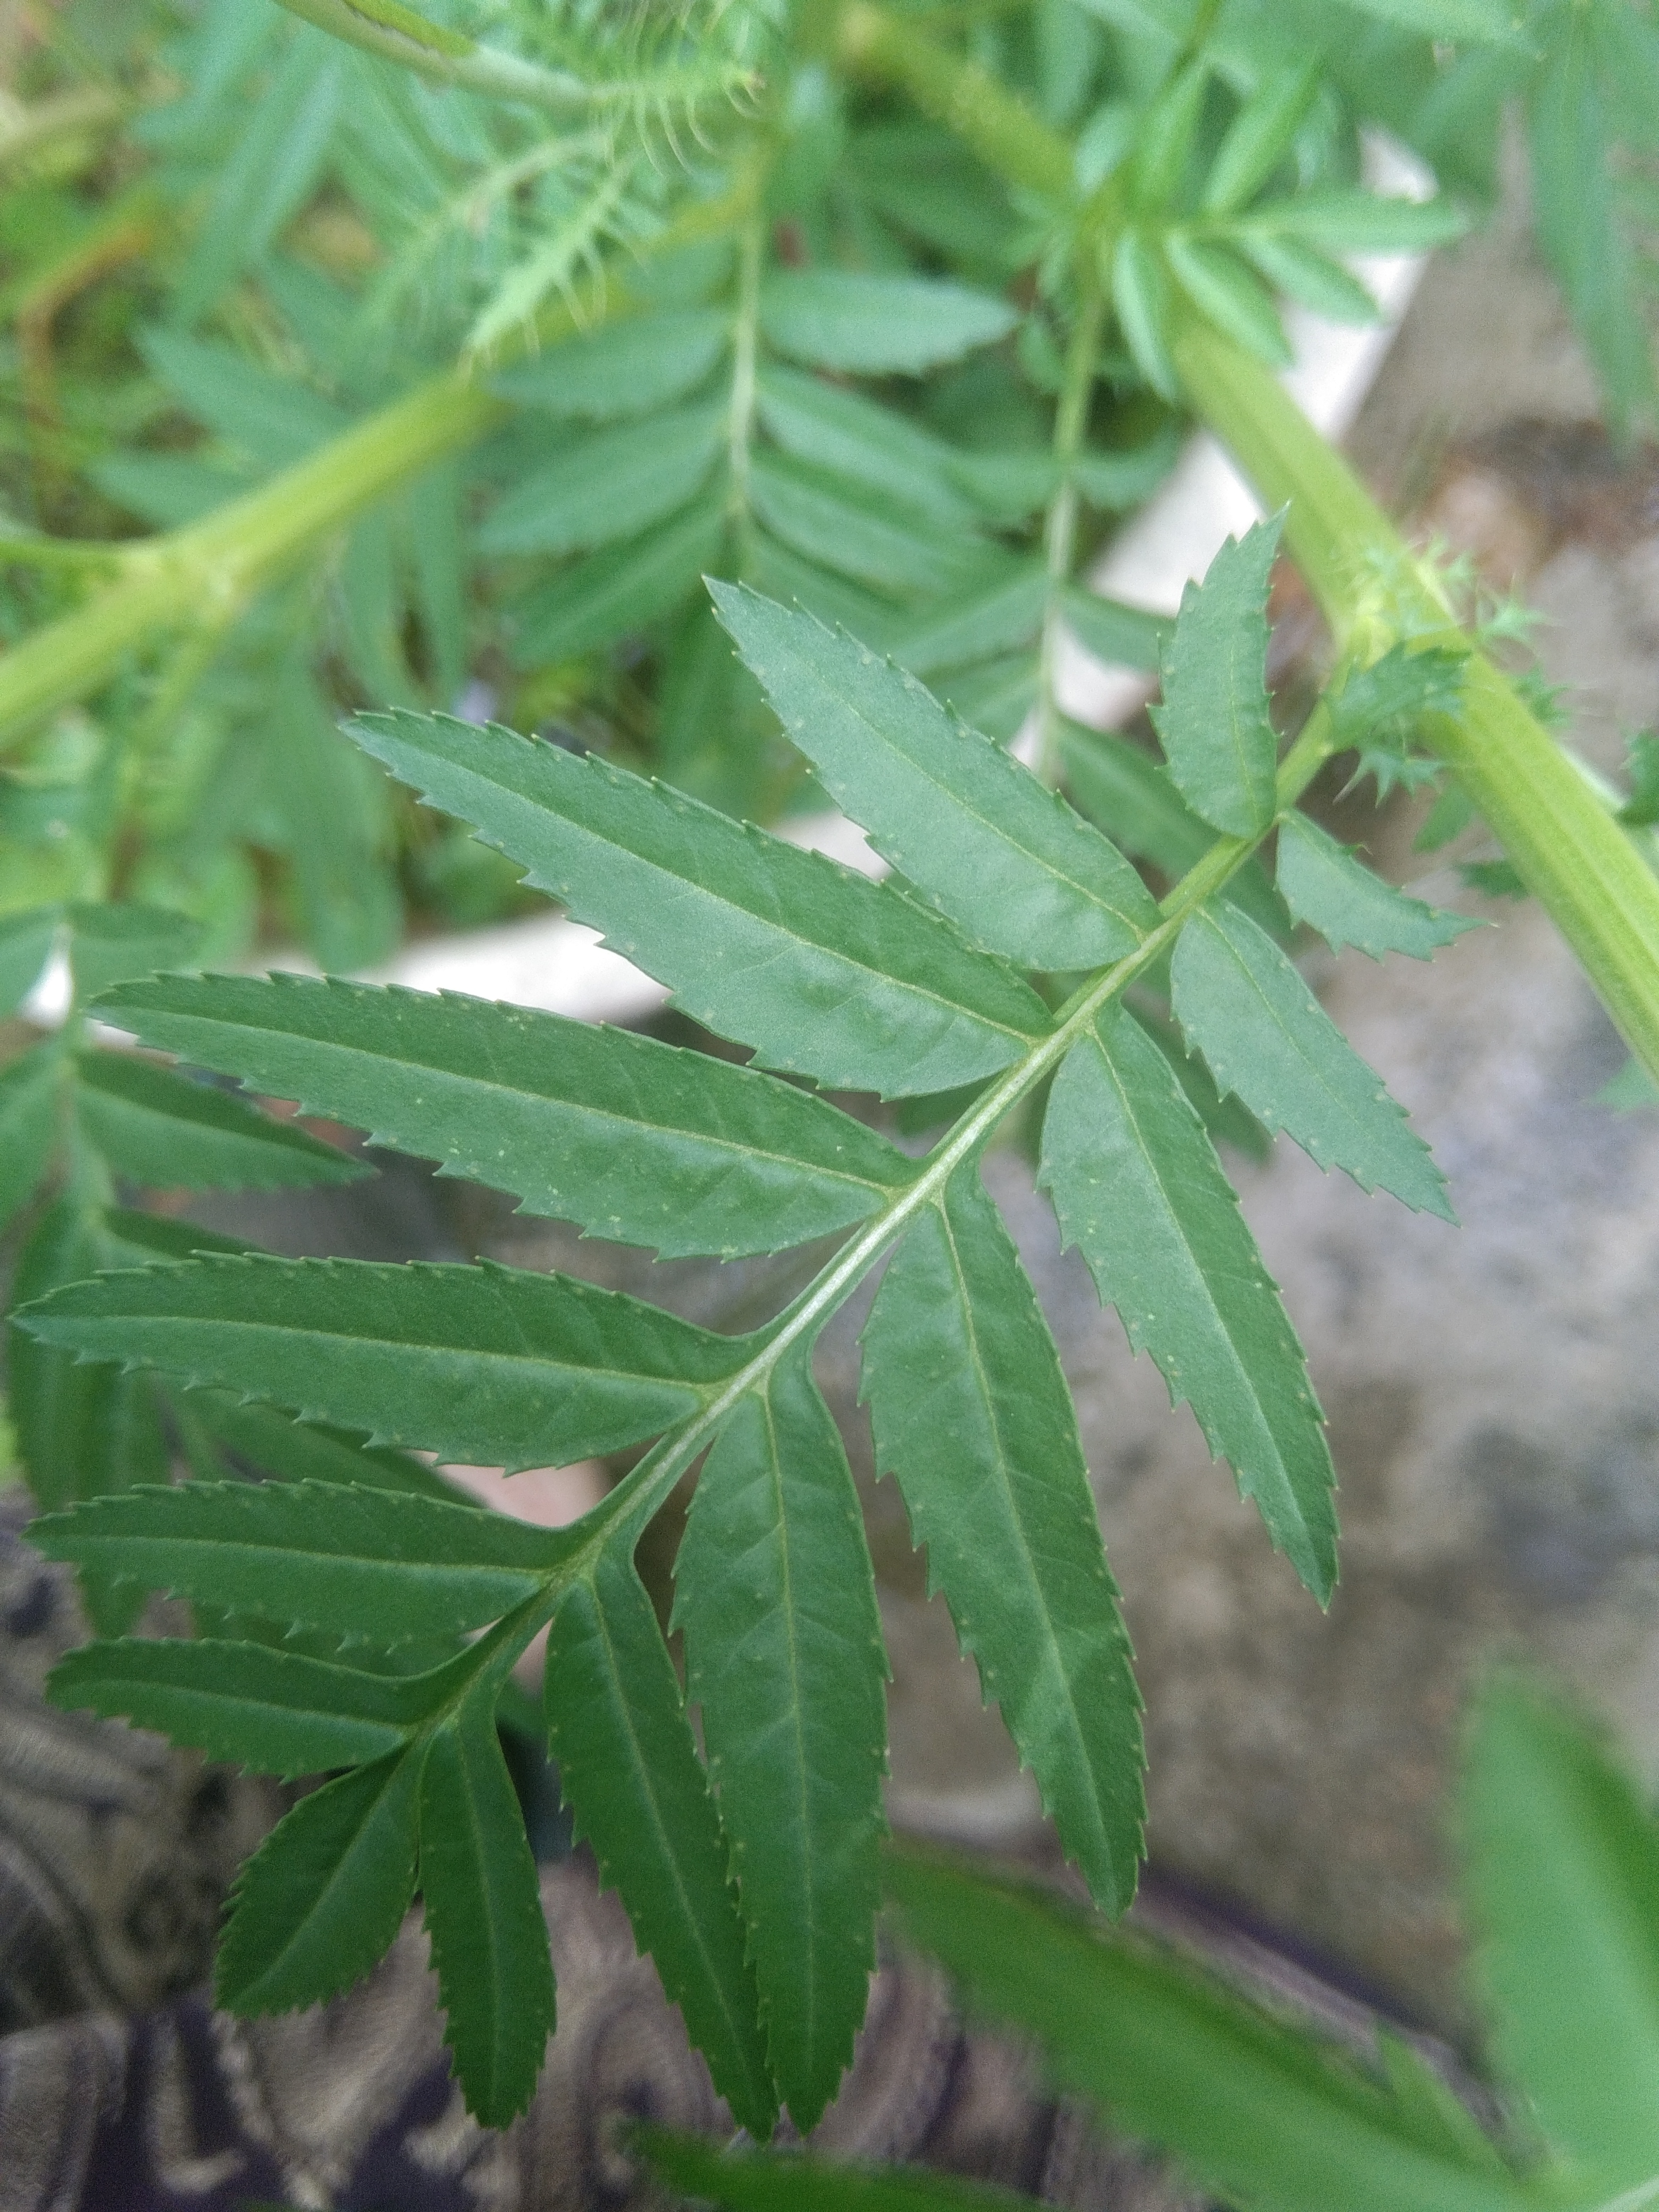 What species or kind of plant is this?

marigold
